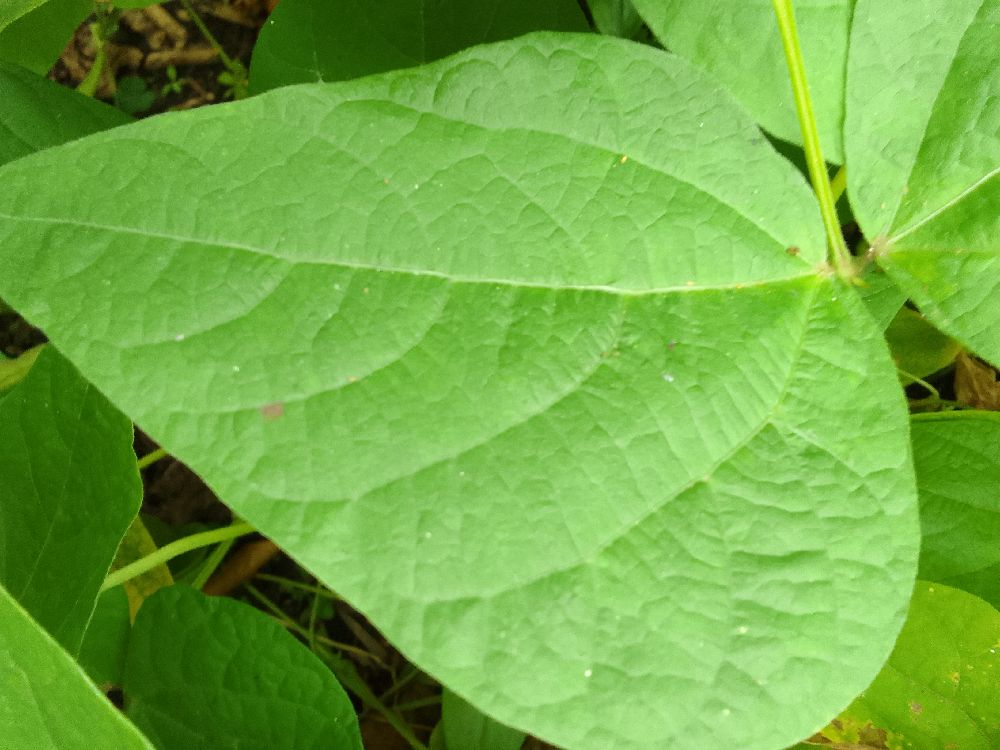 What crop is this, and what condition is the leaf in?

common bean, healthy
